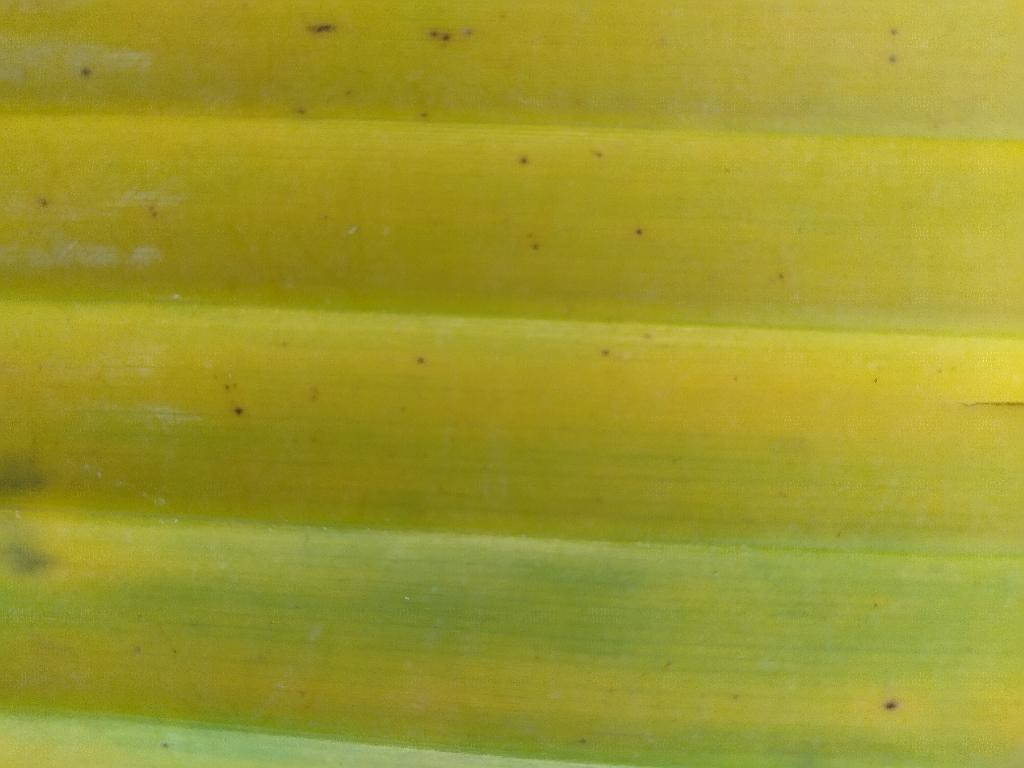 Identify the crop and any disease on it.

banana, fusarium wilt race 1
